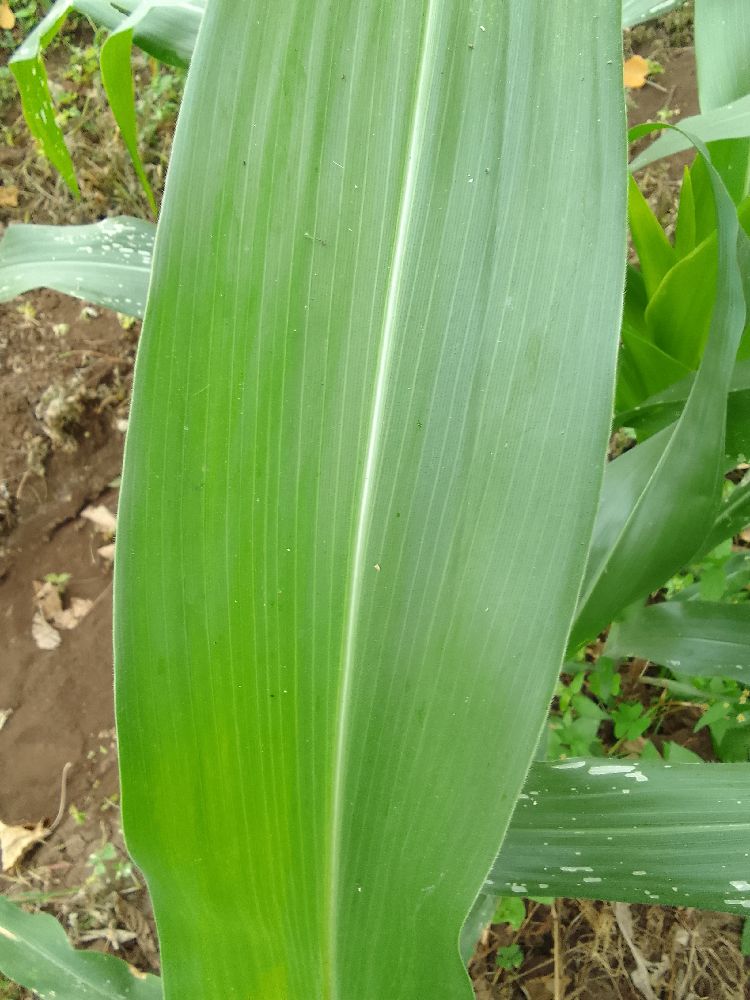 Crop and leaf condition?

maize, healthy
